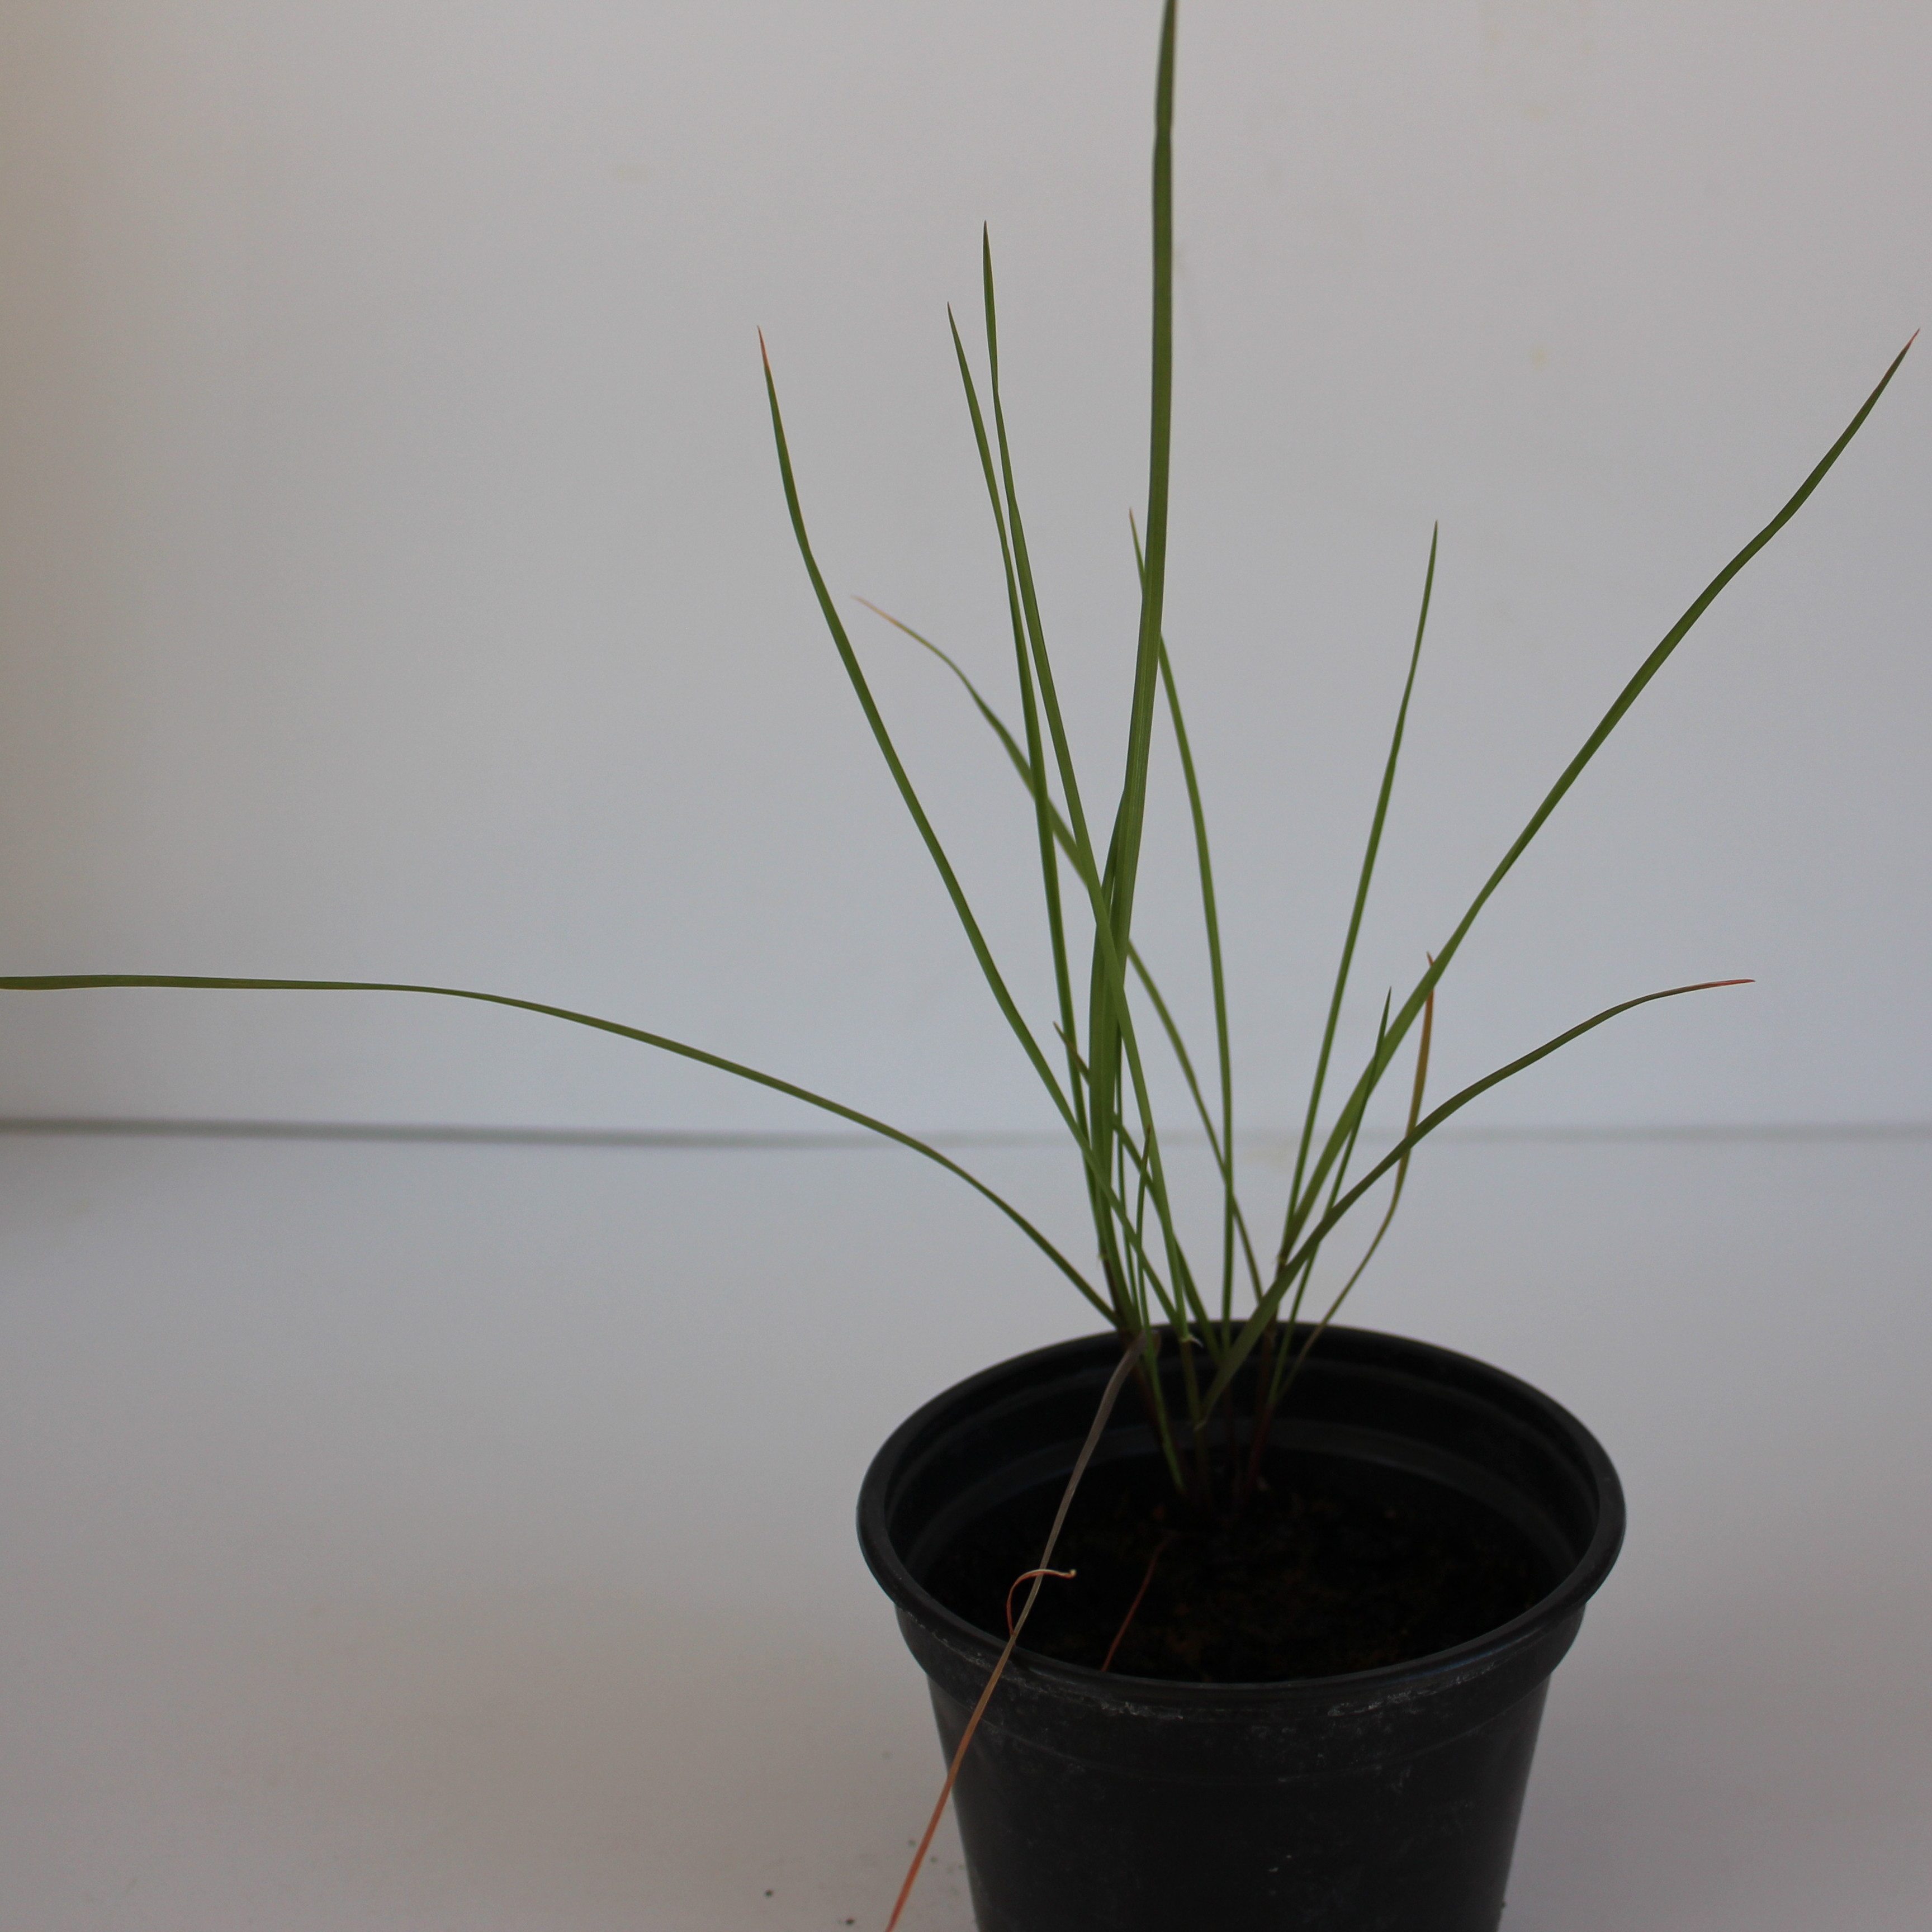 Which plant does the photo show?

Lolium multiflorum
